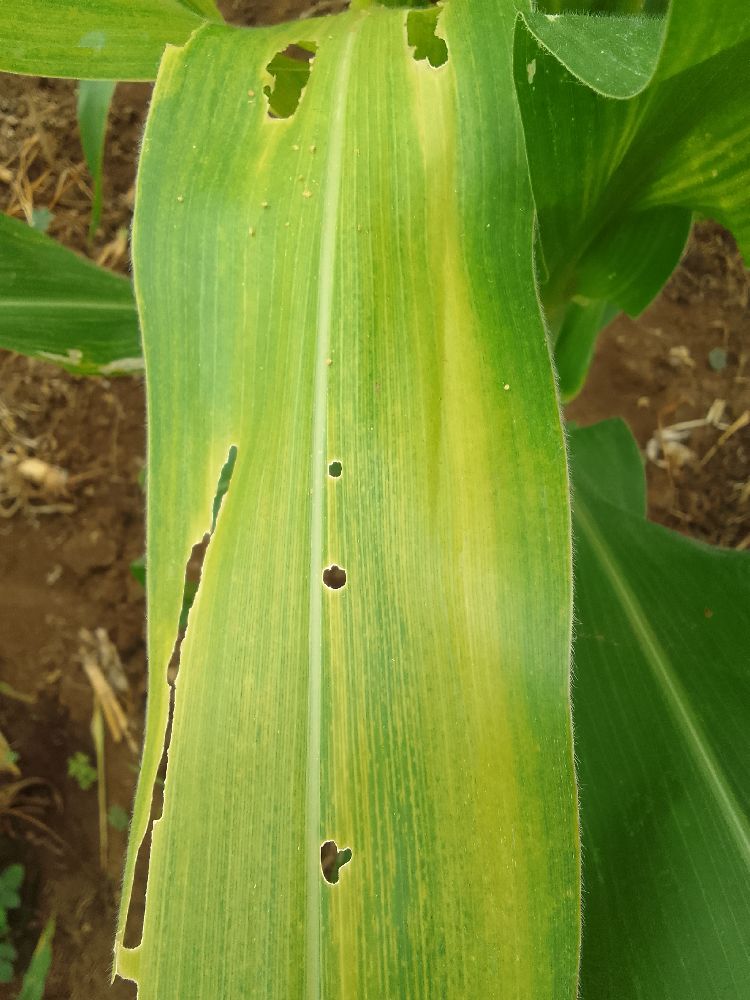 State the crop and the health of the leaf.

maize, maize lethal necrosis
